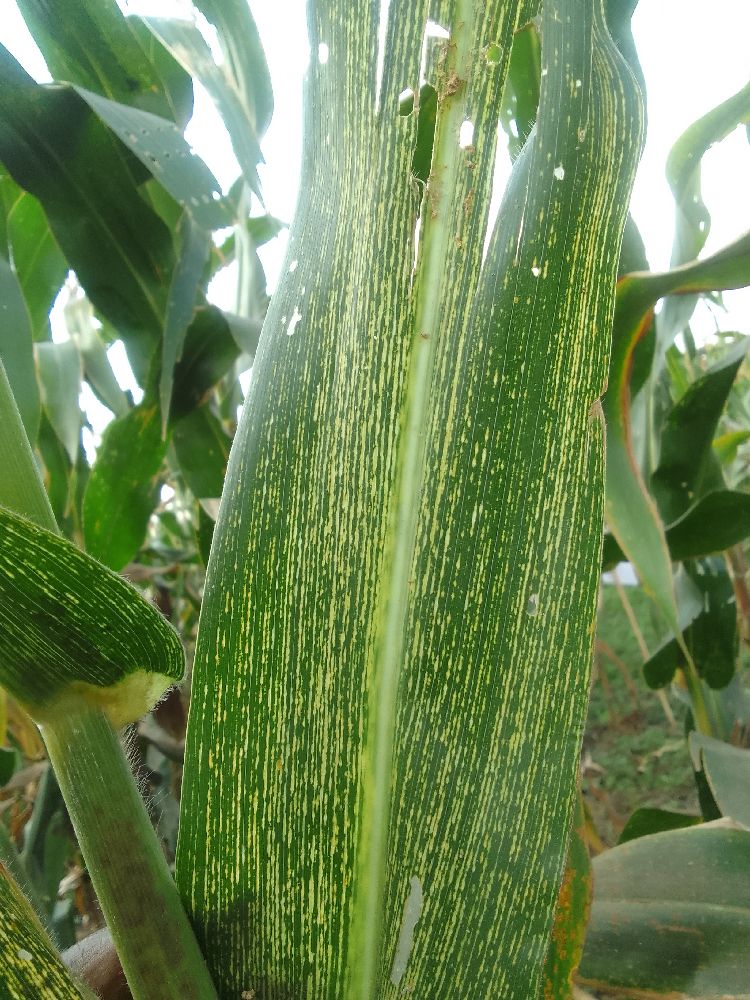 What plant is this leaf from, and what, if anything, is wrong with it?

maize, maize streak virus
